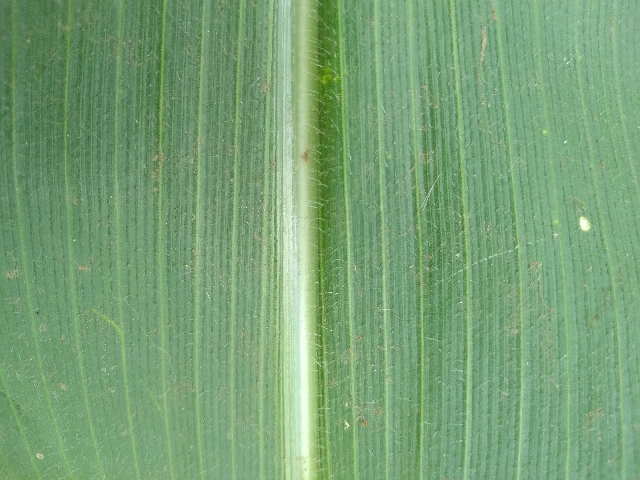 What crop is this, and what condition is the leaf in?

maize, healthy
